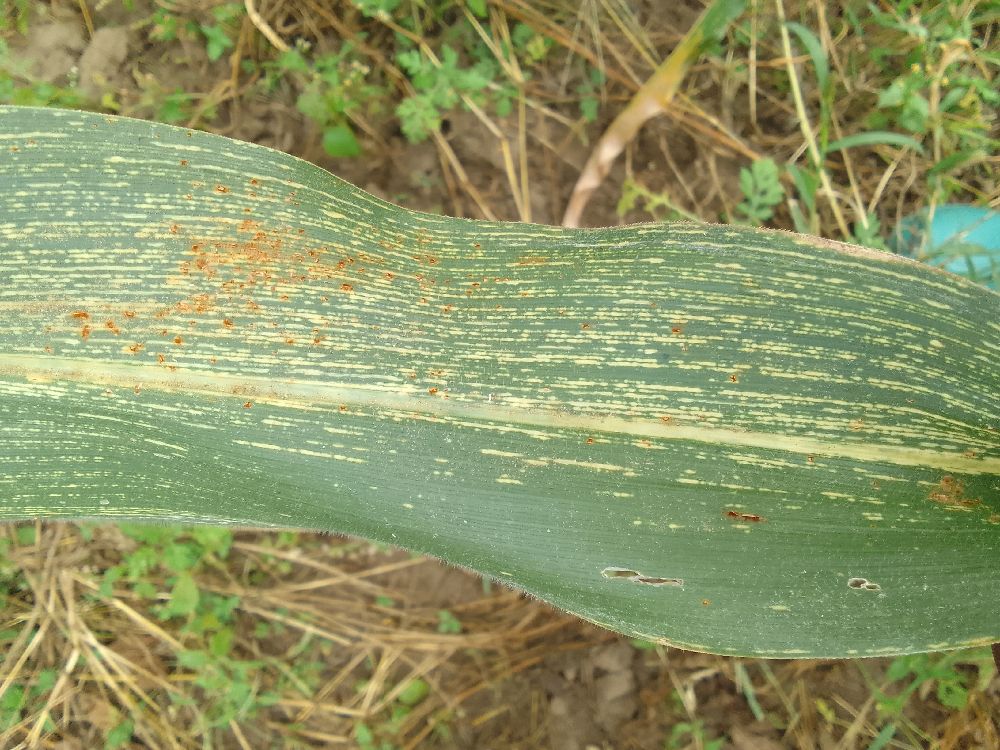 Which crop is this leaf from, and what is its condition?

maize, maize streak virus
